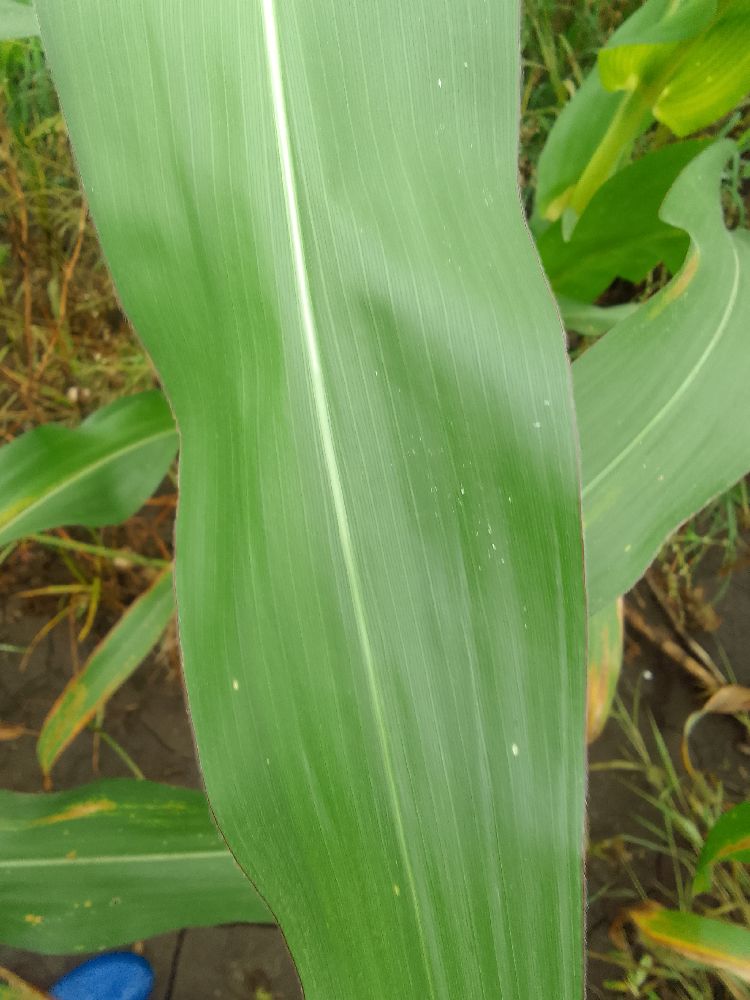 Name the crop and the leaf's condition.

maize, healthy
